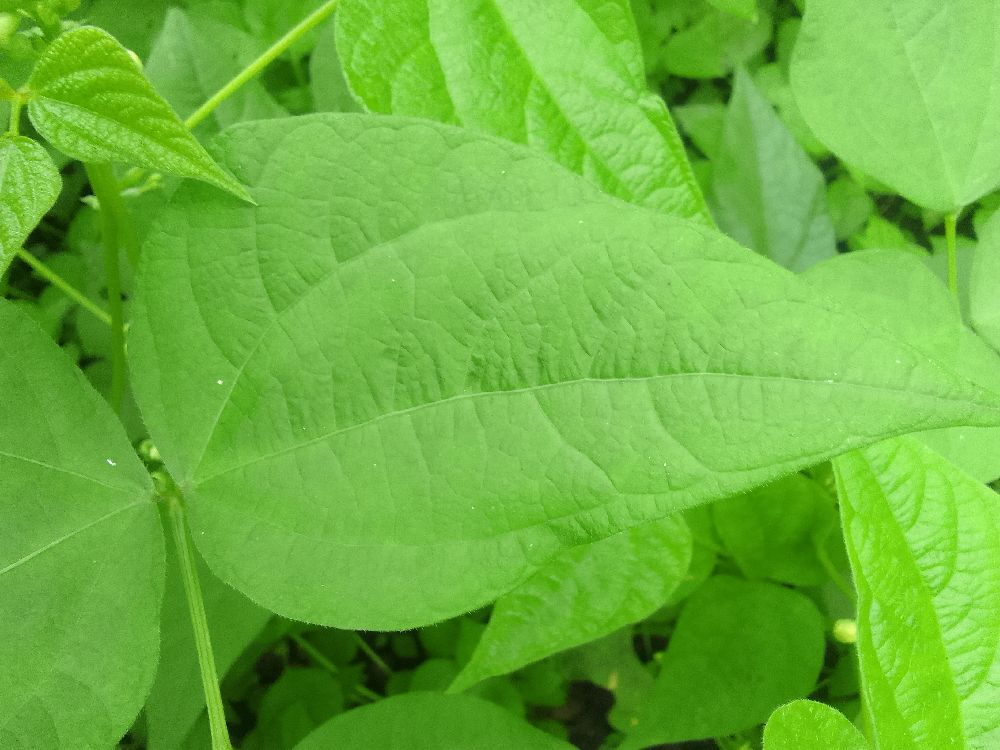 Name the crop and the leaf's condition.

common bean, healthy
